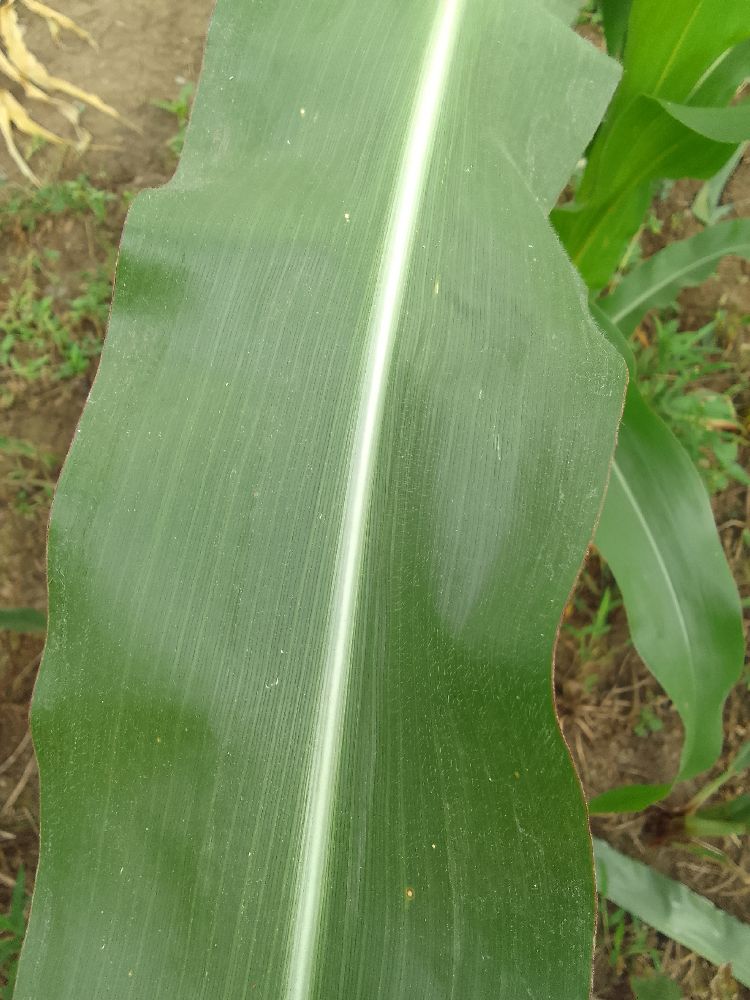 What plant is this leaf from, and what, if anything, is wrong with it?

maize, healthy
